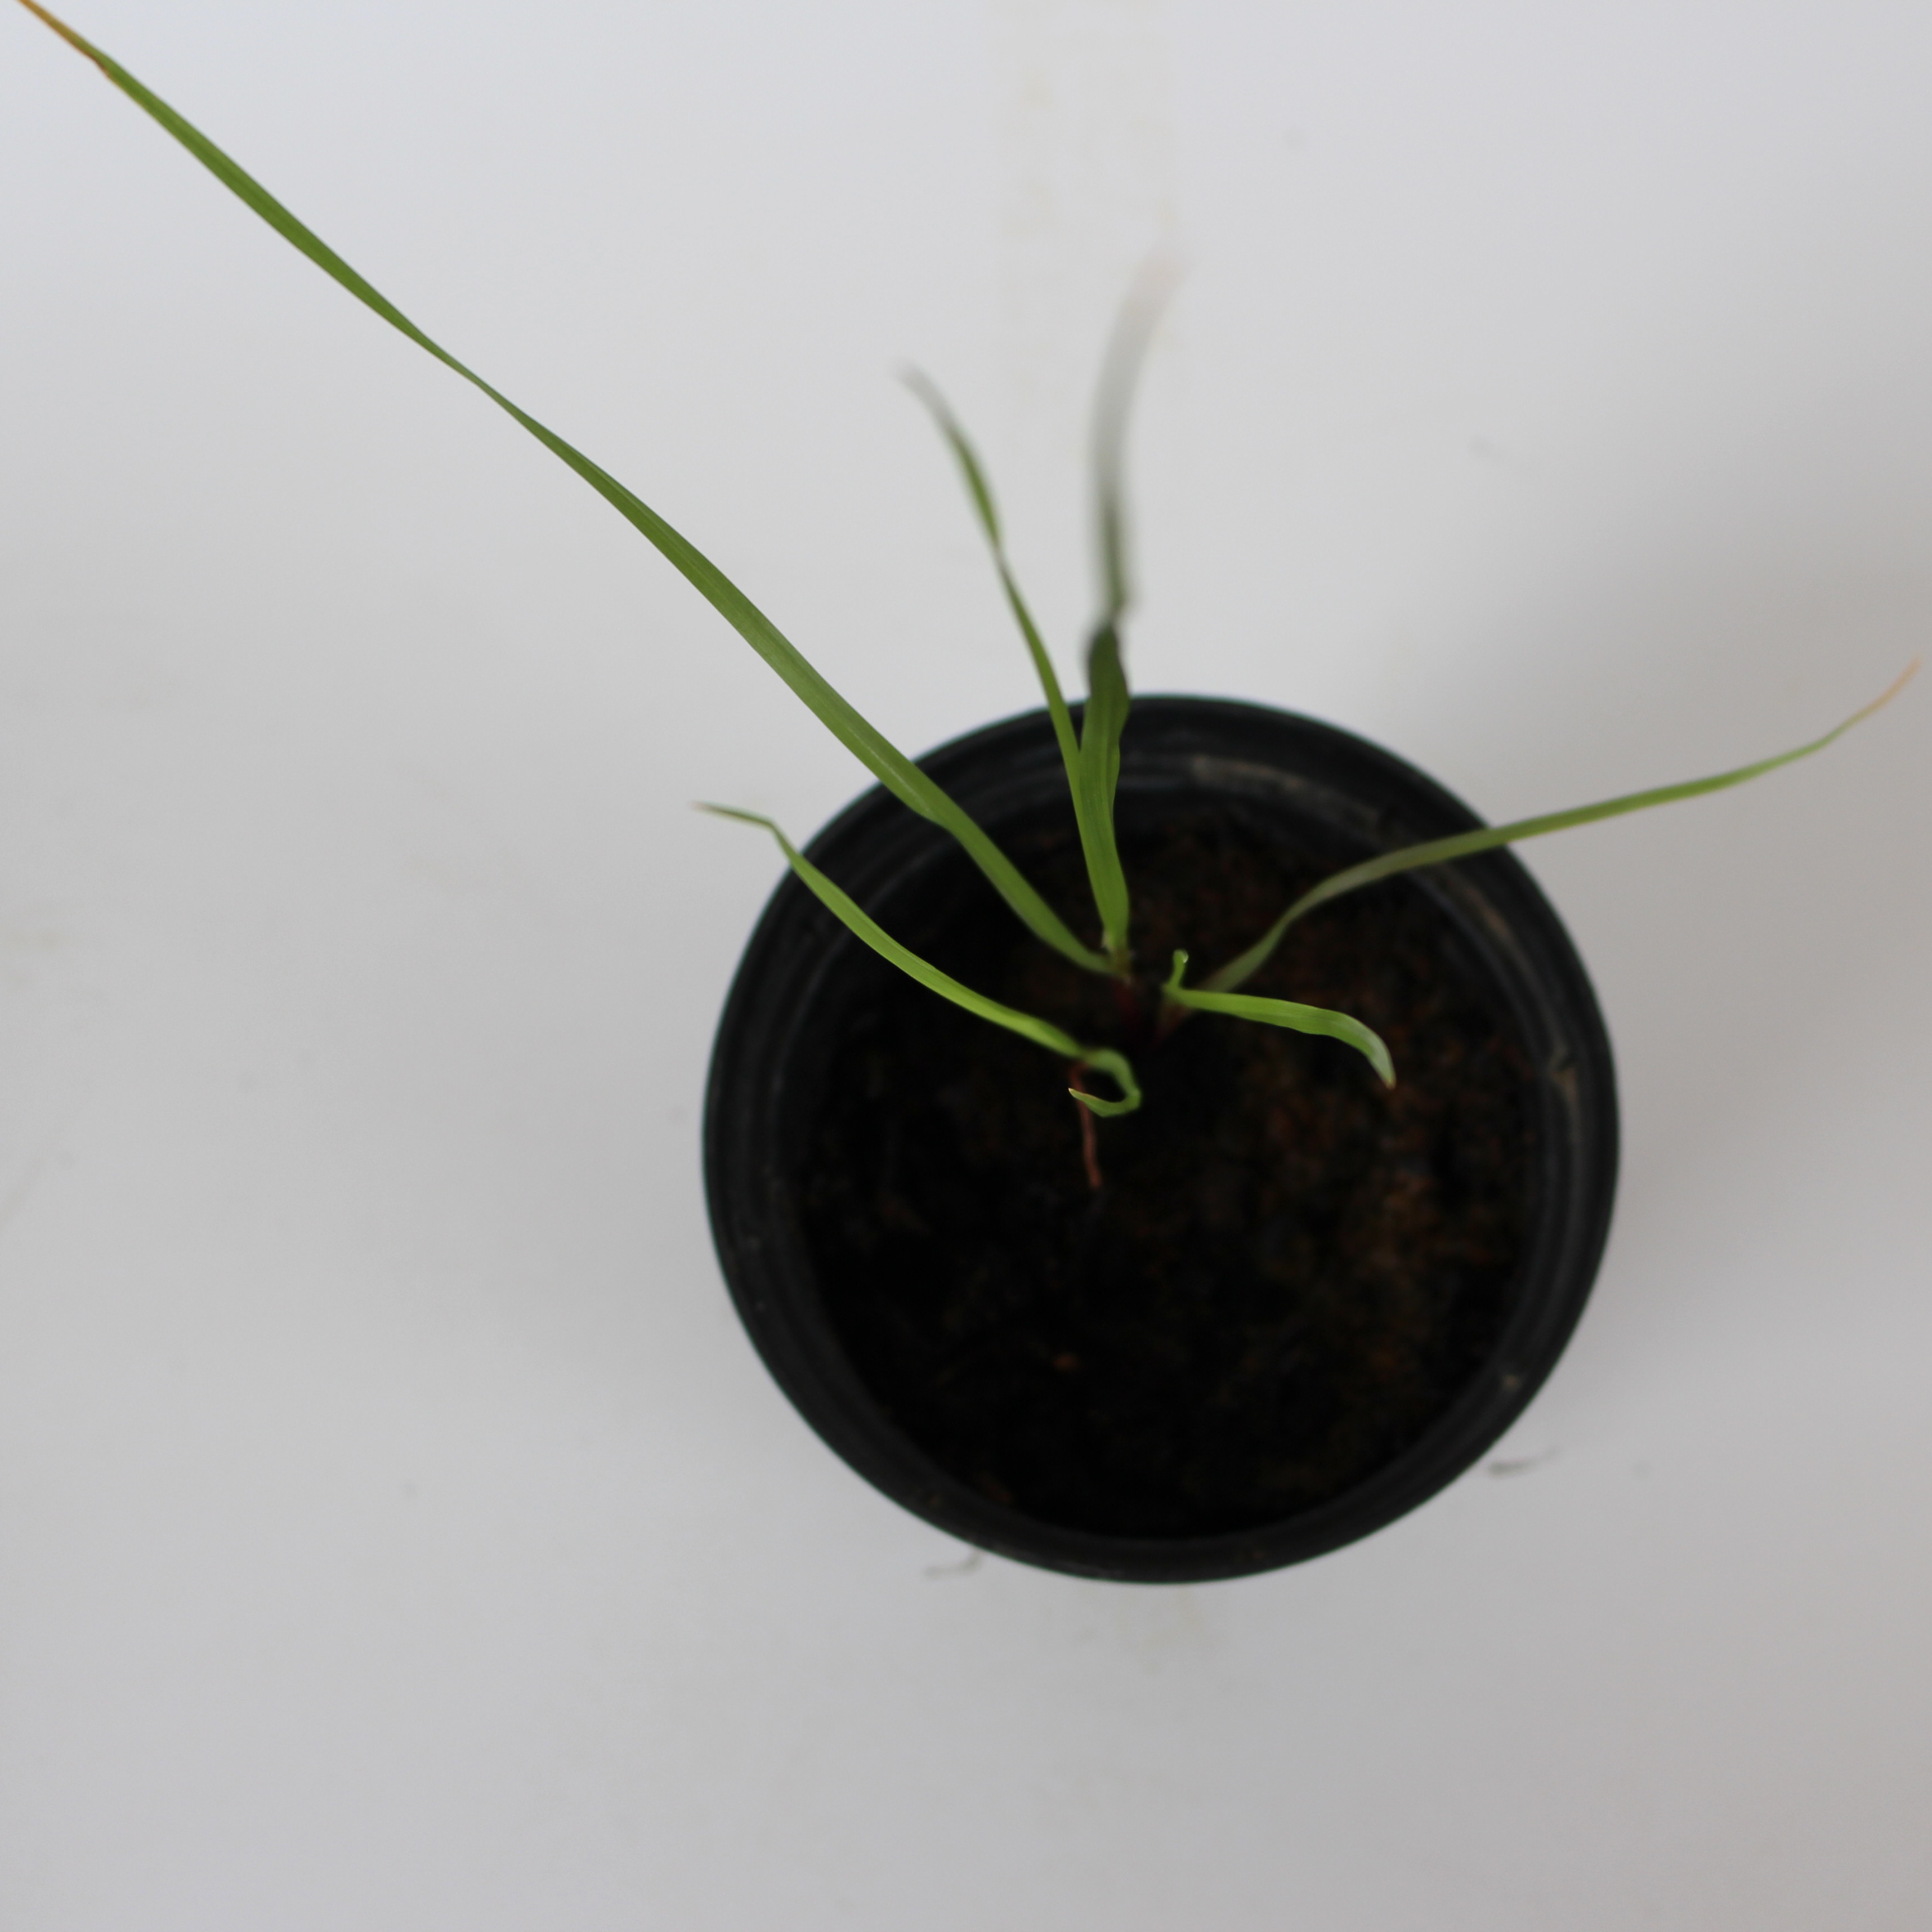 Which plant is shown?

Lolium multiflorum
